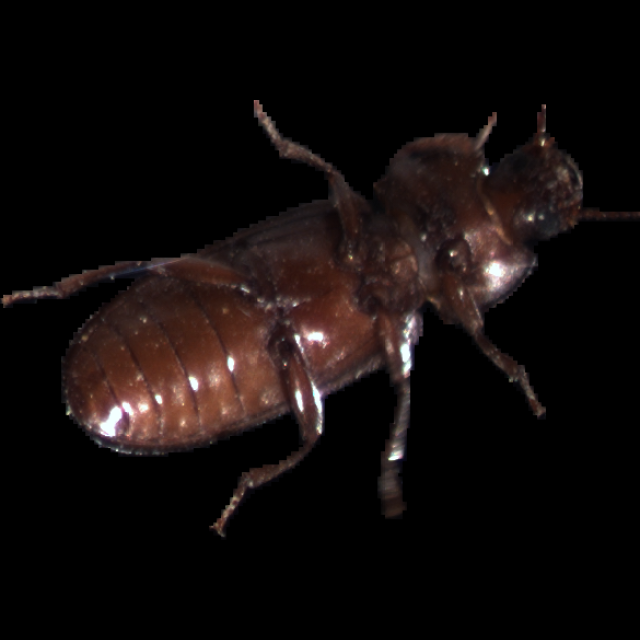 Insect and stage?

mealworm beetle
